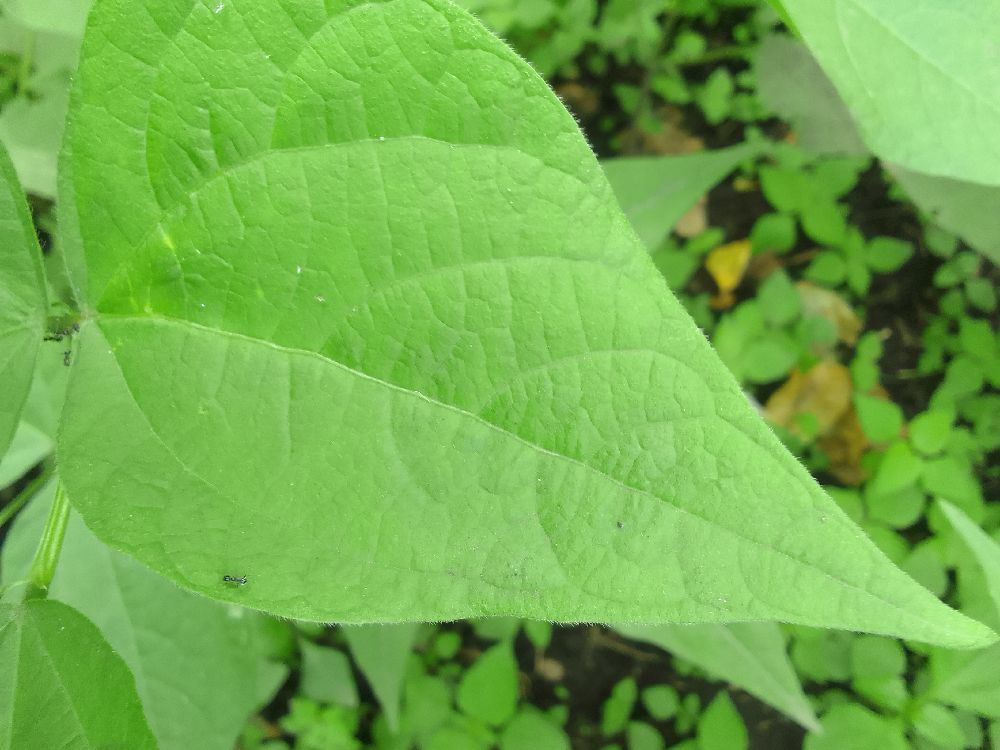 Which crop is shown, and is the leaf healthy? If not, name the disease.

common bean, healthy
